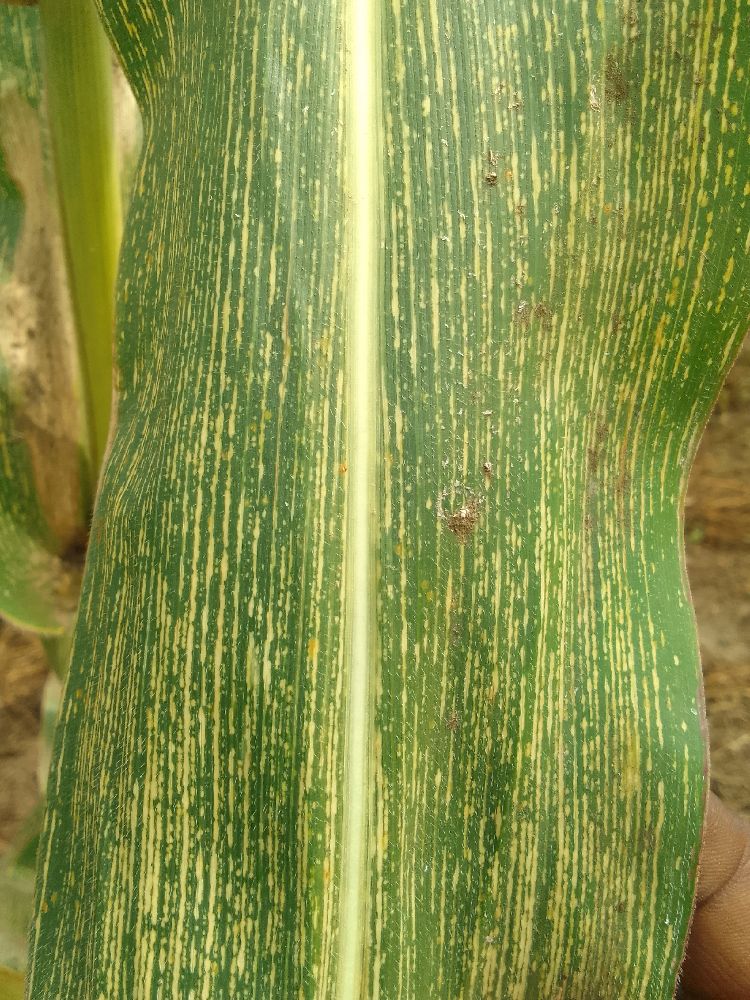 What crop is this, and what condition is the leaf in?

maize, maize streak virus
